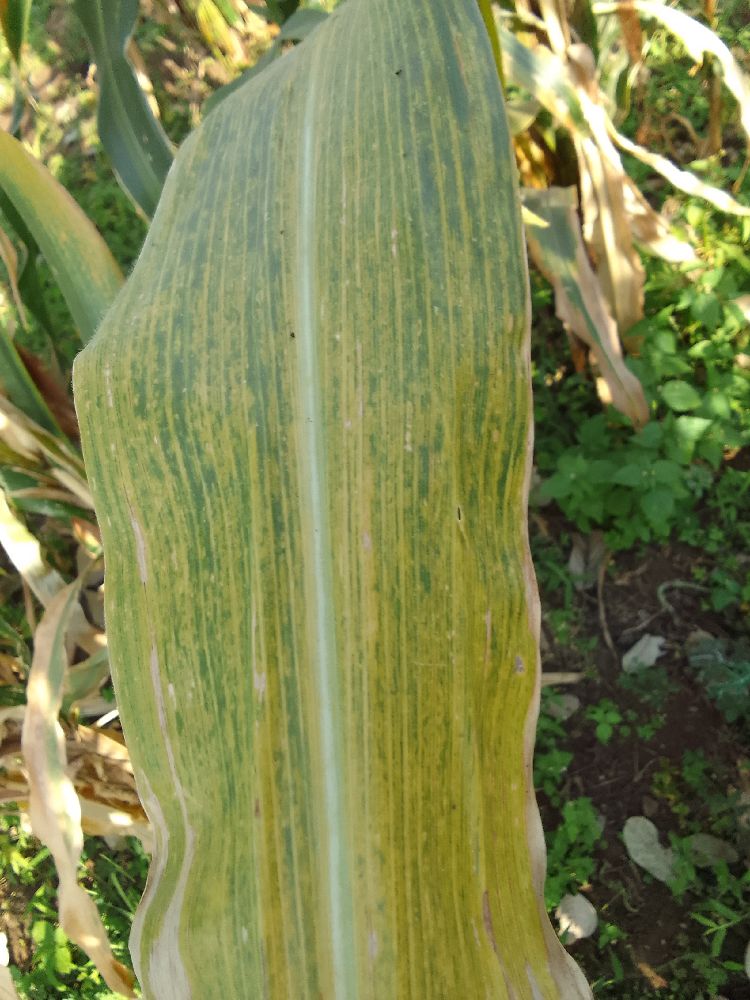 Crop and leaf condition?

maize, maize lethal necrosis
